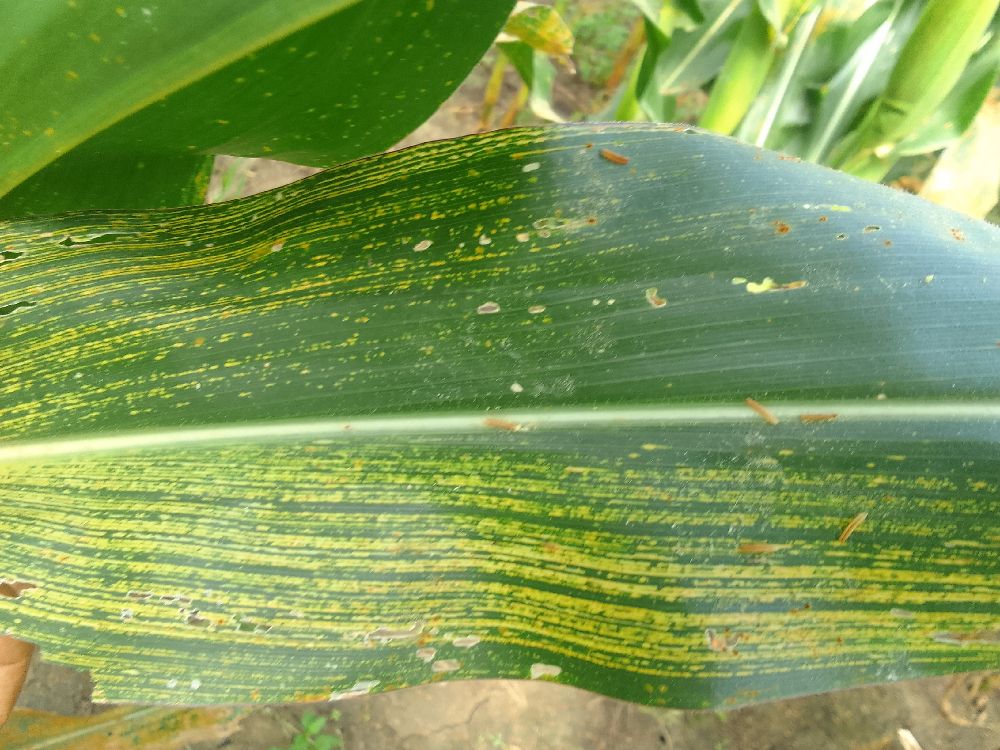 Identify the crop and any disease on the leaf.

maize, maize streak virus
